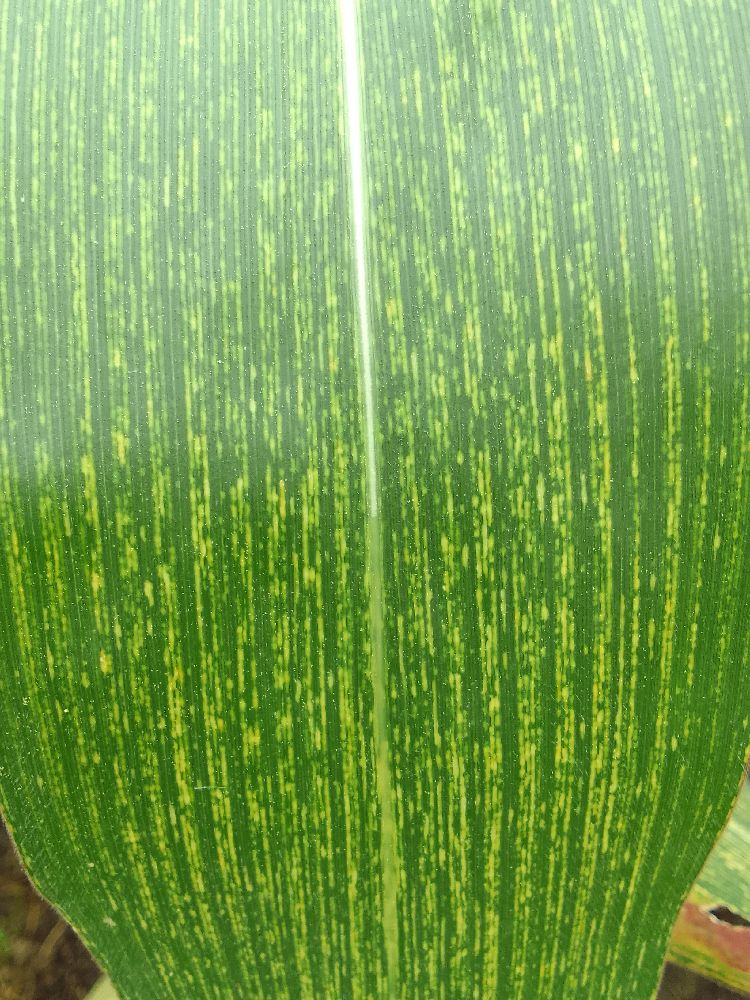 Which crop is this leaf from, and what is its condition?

maize, maize streak virus
